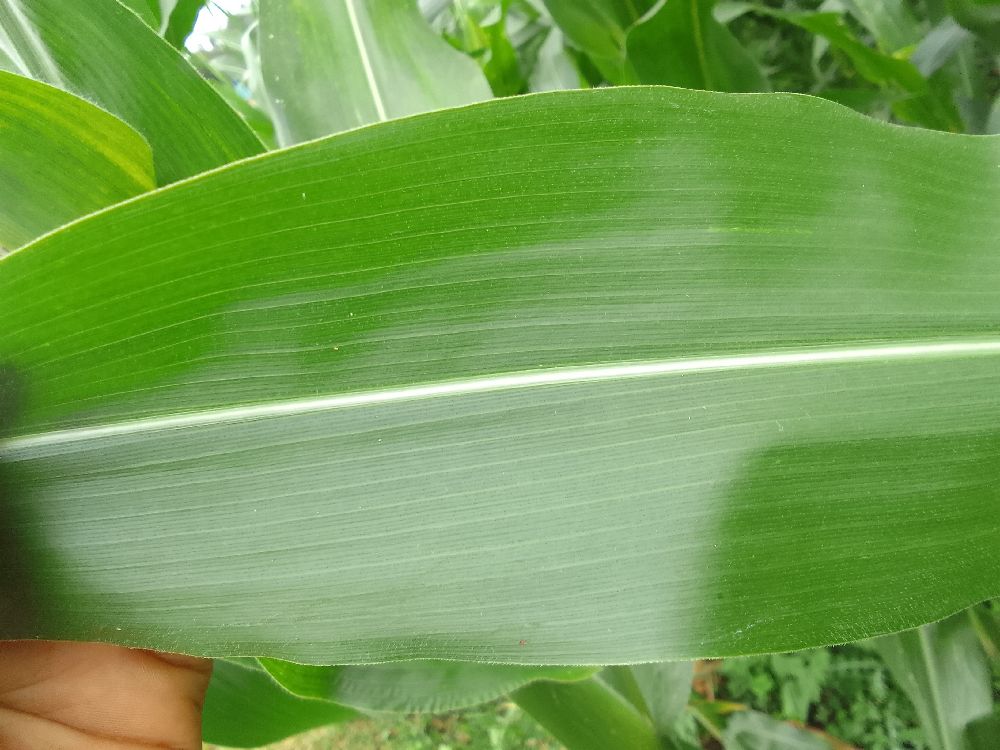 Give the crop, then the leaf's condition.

maize, healthy
